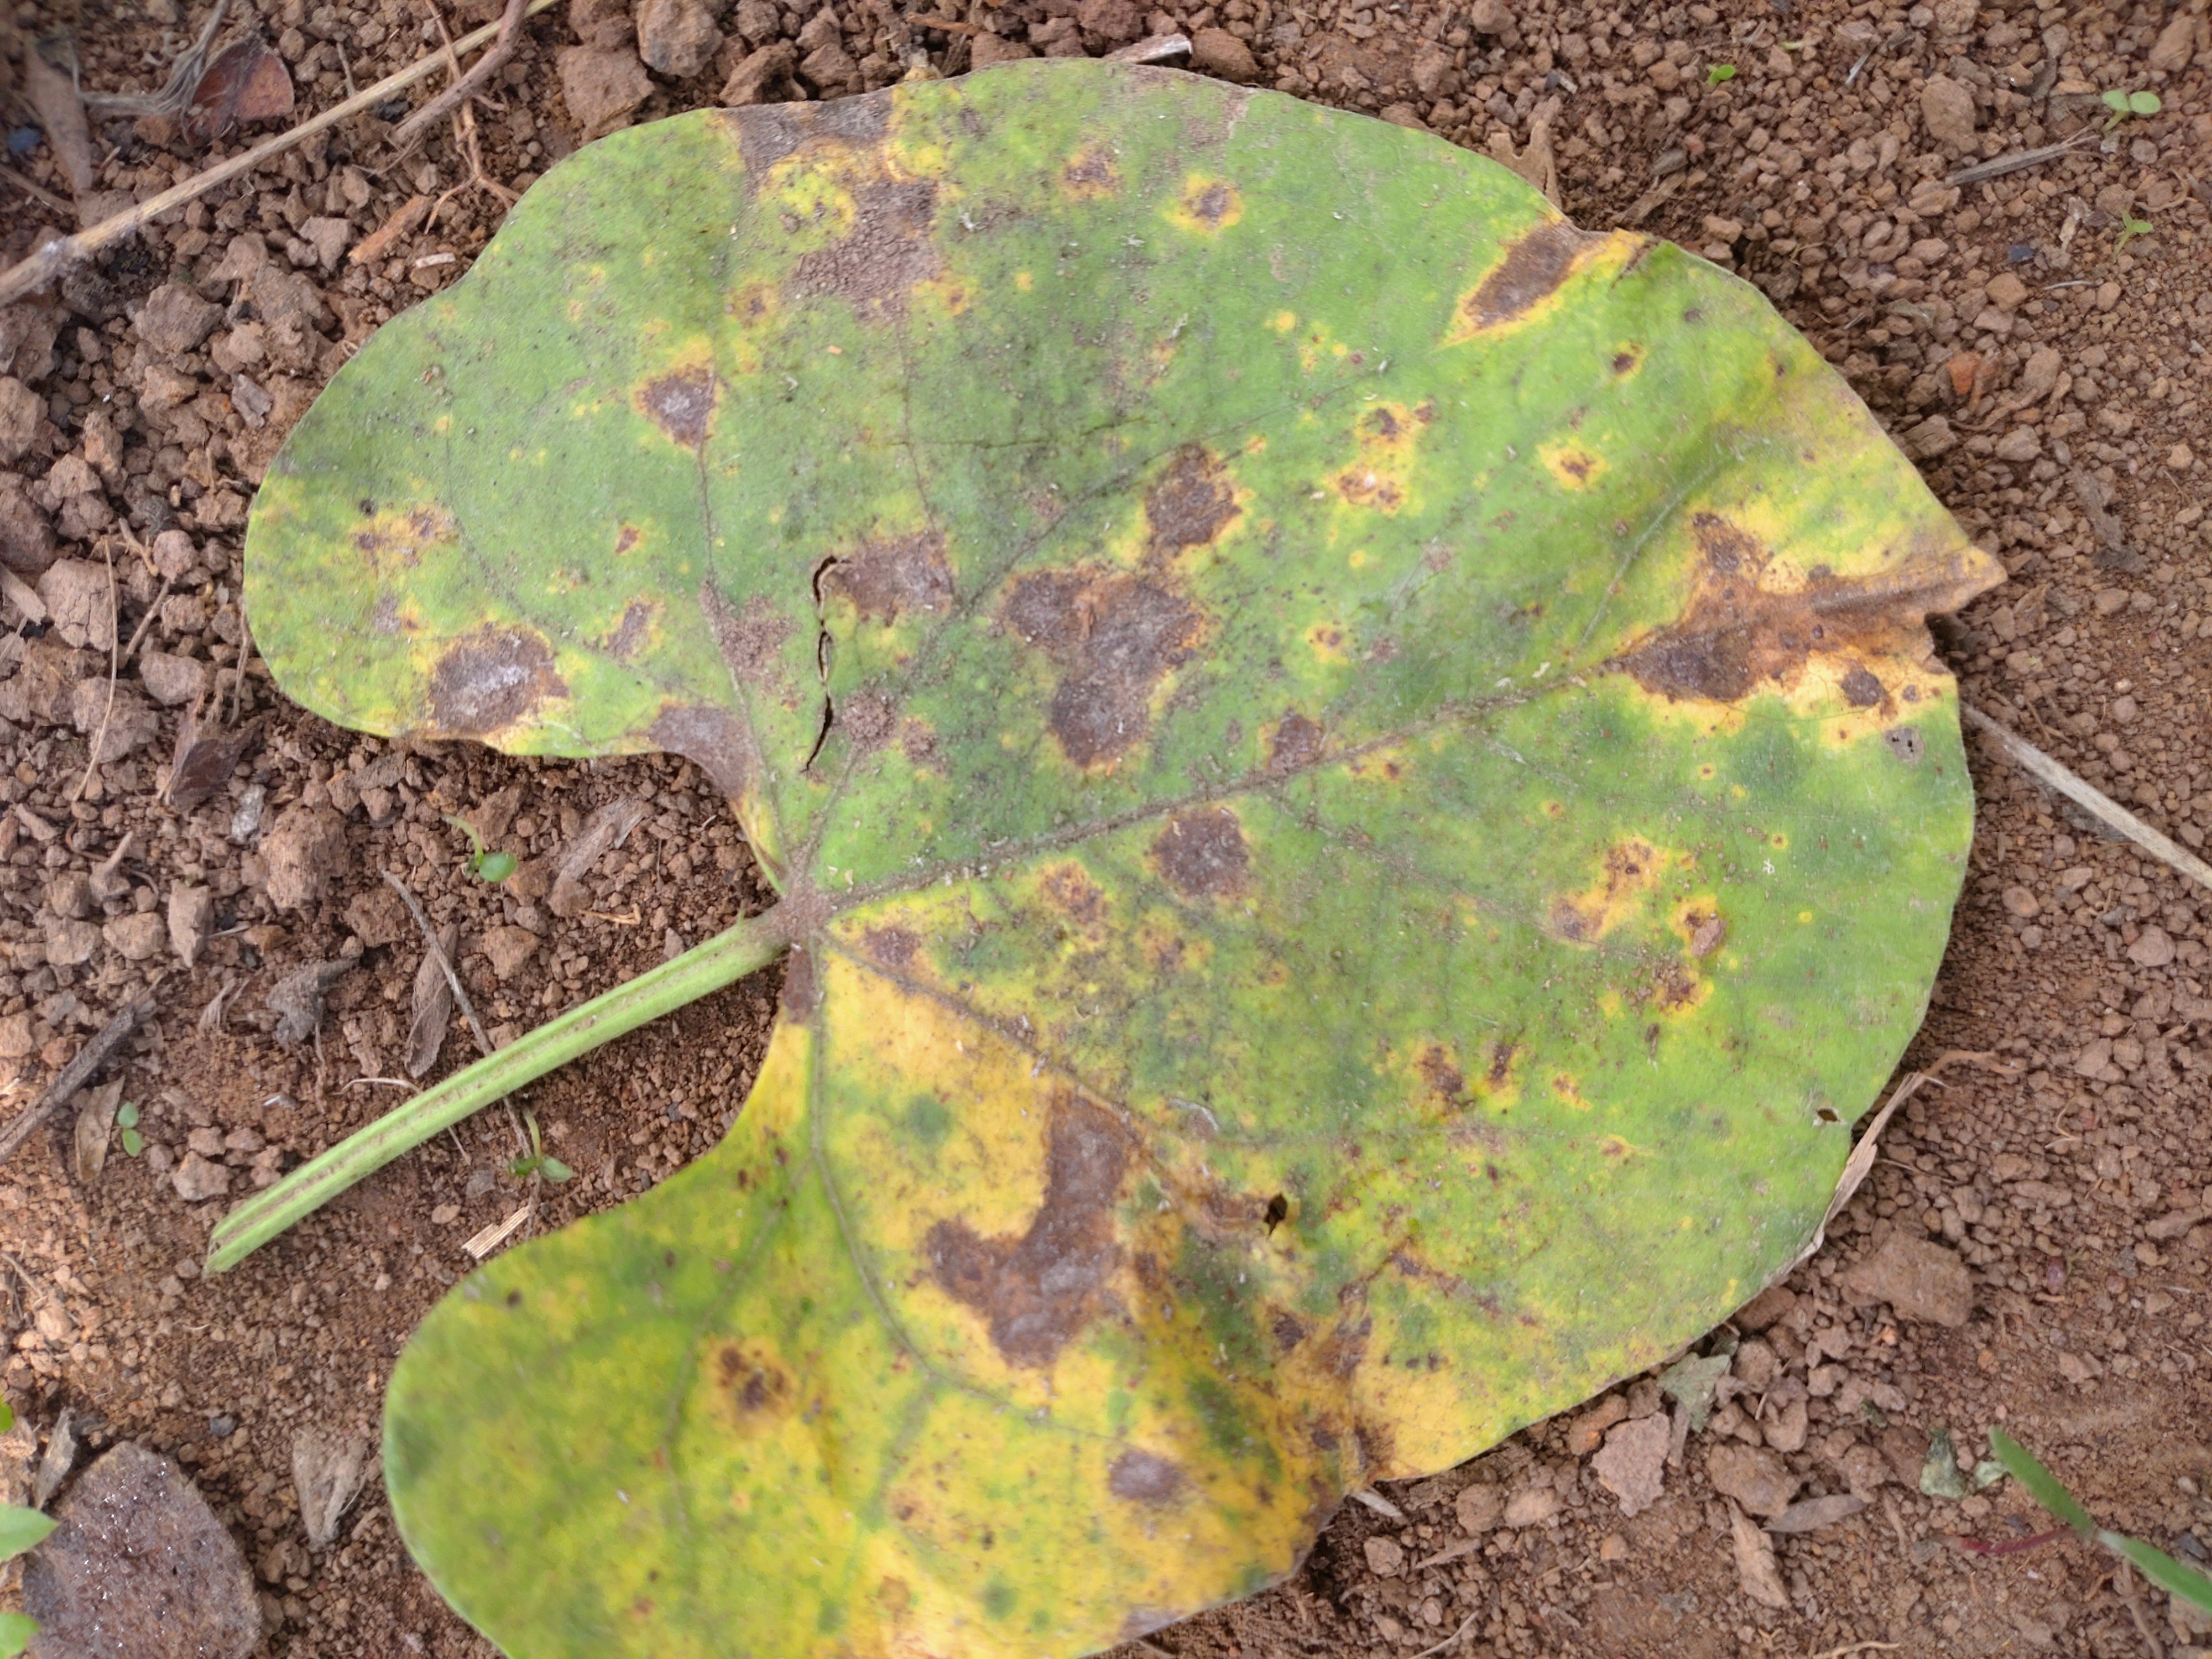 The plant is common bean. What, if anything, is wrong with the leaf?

rust
